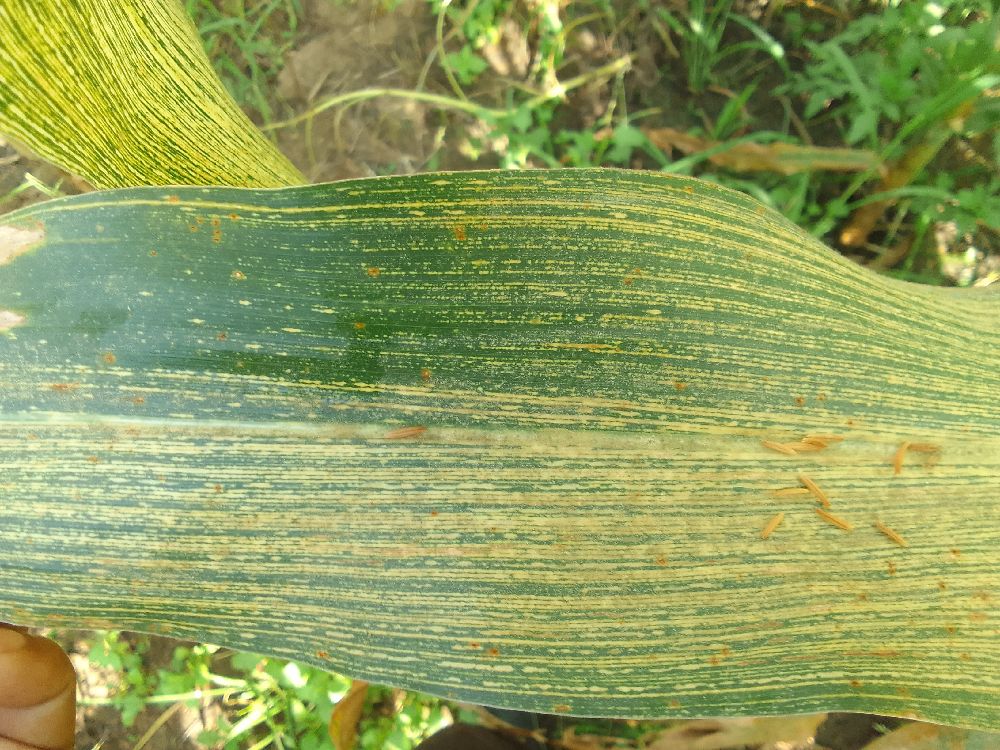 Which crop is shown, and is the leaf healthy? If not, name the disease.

maize, maize streak virus
